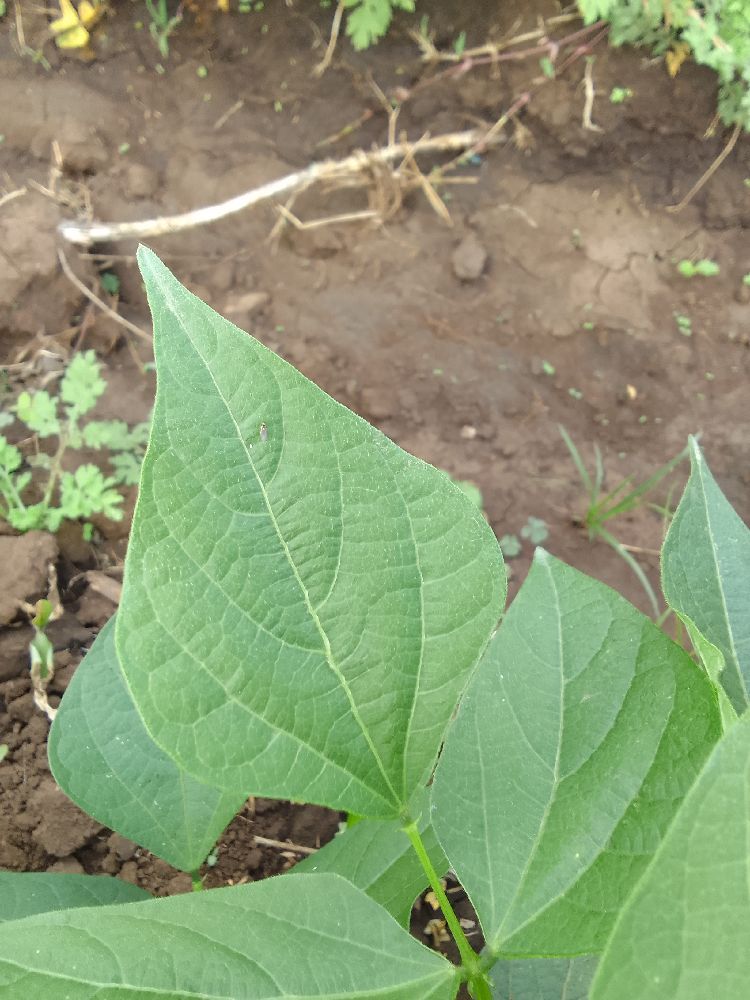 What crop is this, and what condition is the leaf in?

common bean, healthy
